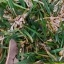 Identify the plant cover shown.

grass
